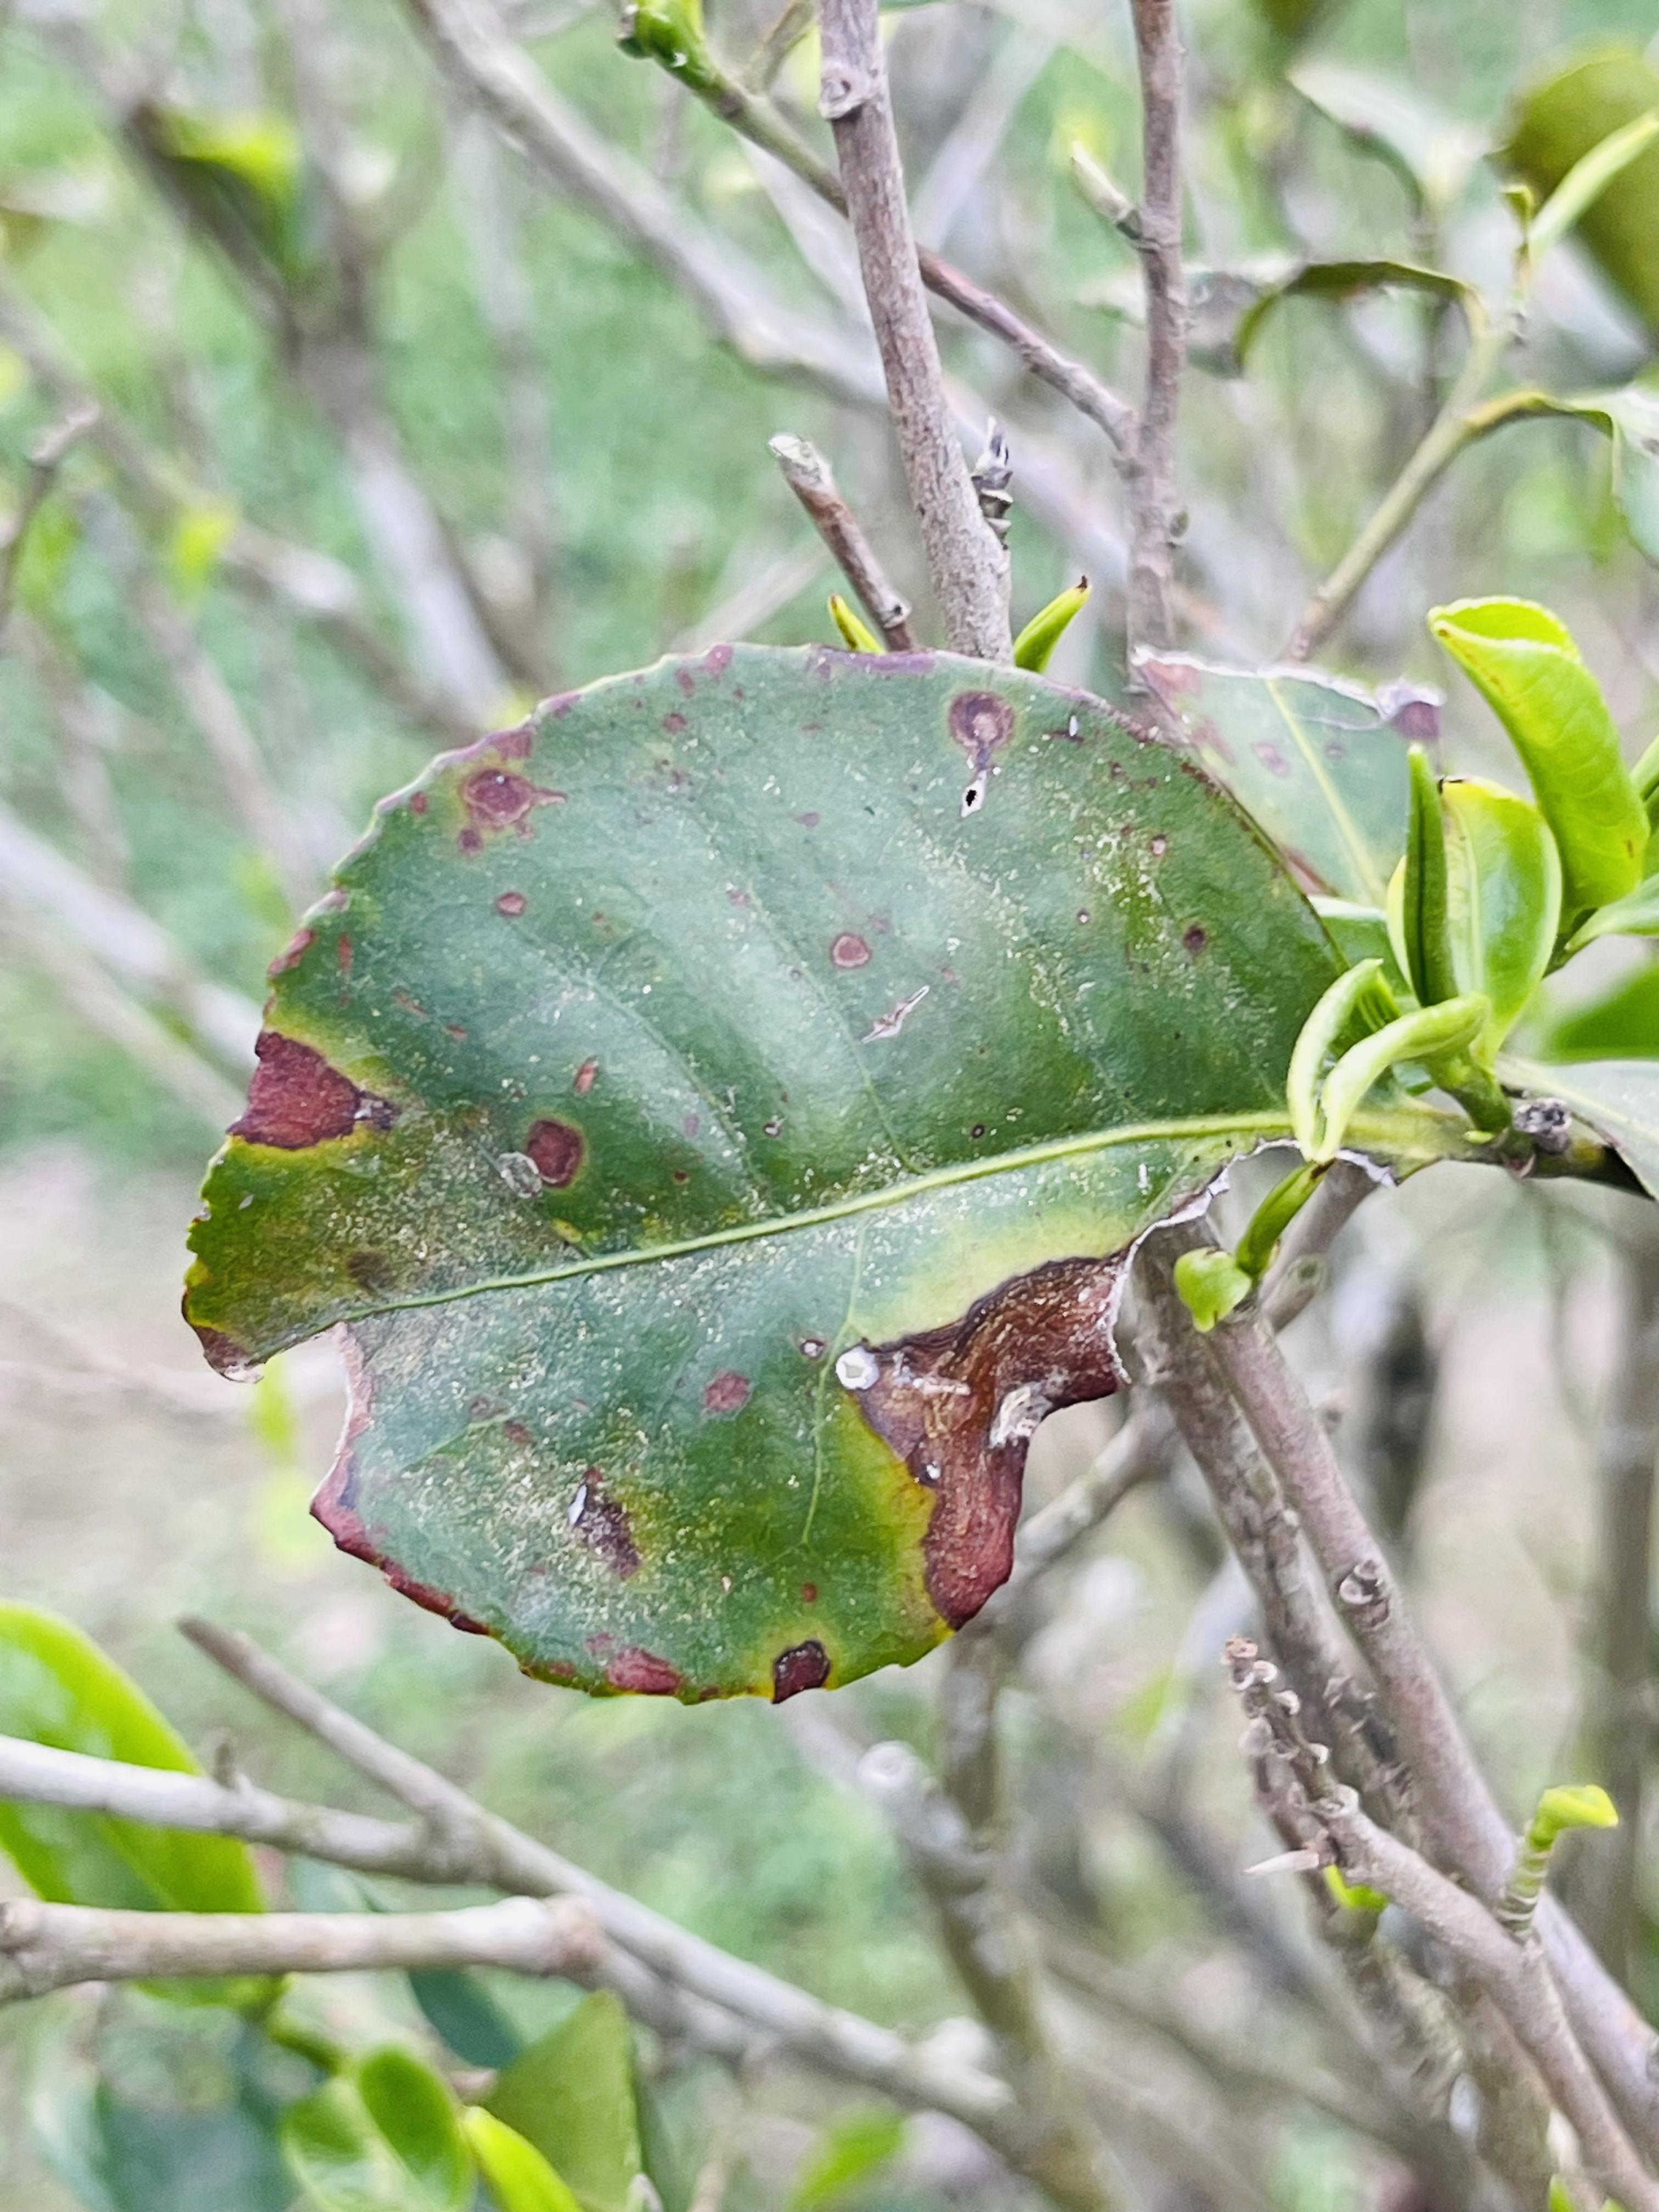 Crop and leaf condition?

tea, blight
